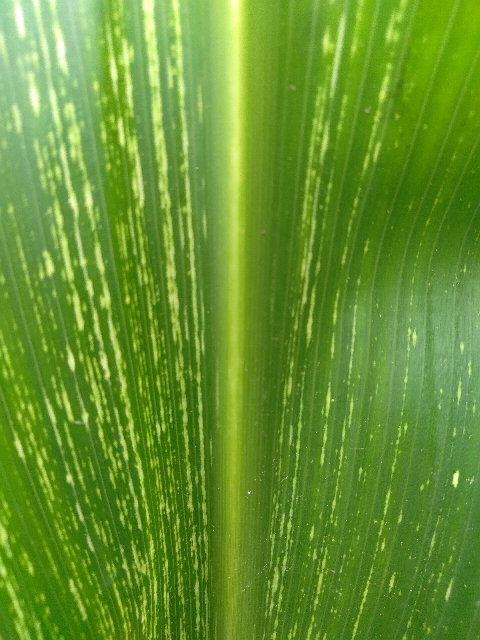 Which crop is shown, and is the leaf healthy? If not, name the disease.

maize, maize streak virus
